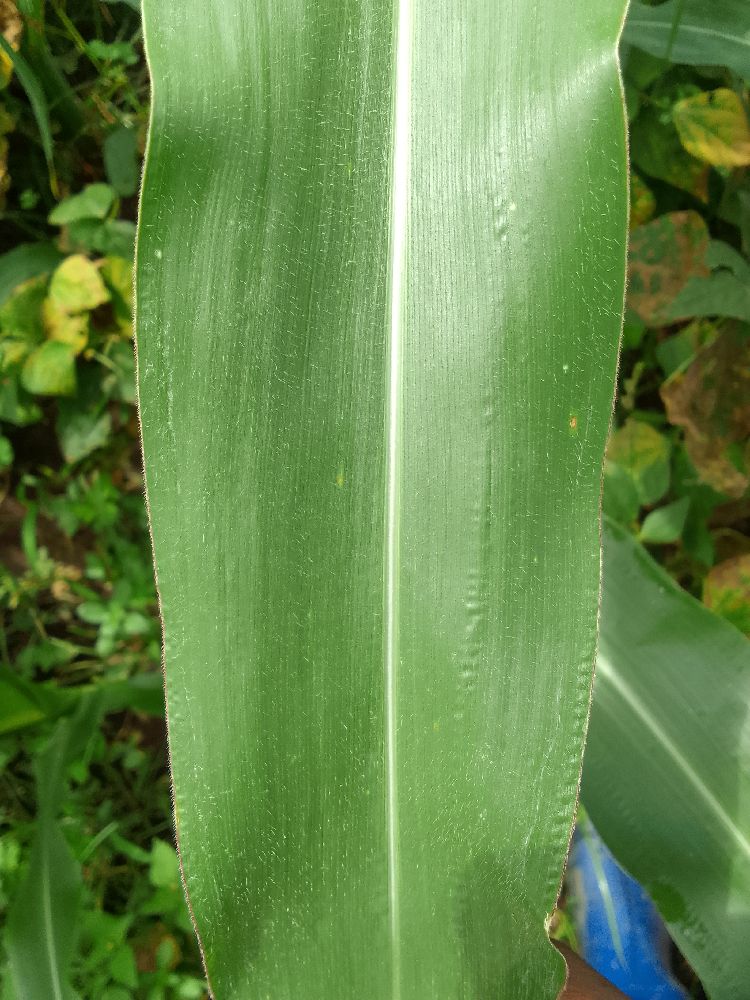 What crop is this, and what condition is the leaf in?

maize, healthy
